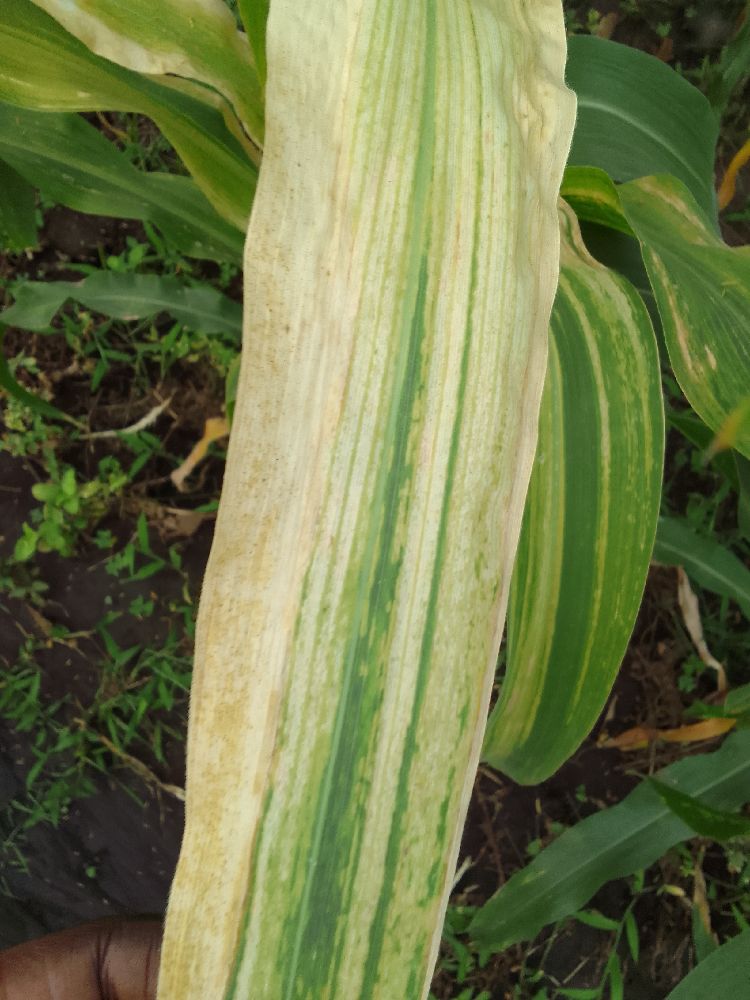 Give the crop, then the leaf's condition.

maize, maize lethal necrosis
